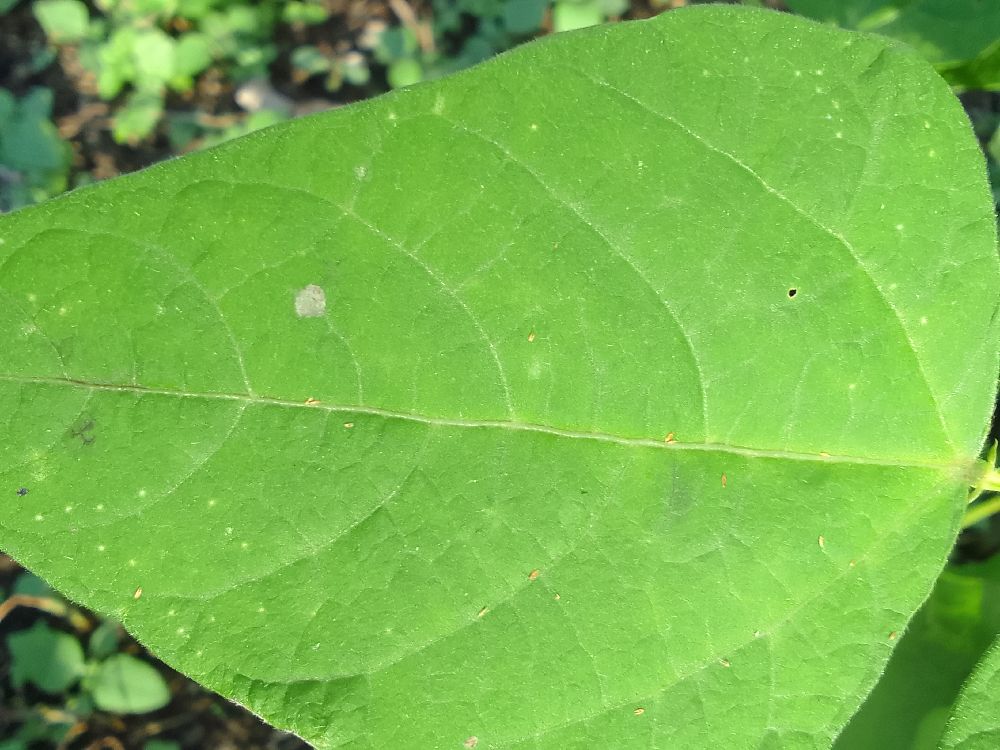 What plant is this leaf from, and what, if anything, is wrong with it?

common bean, healthy
